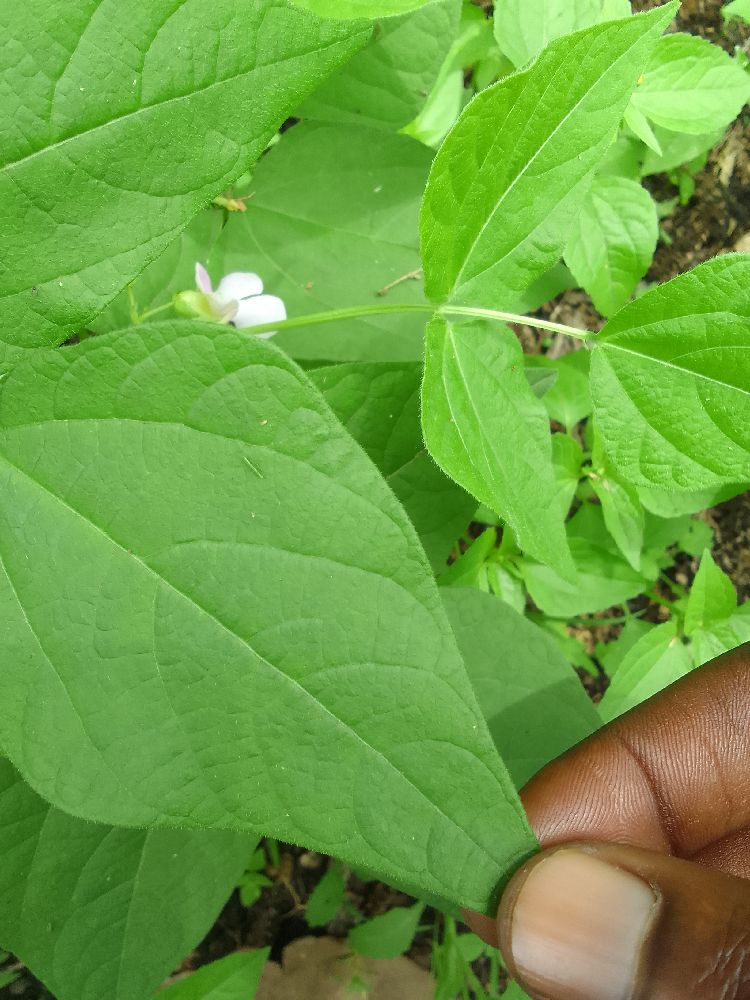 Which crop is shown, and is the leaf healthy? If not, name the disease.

common bean, healthy
